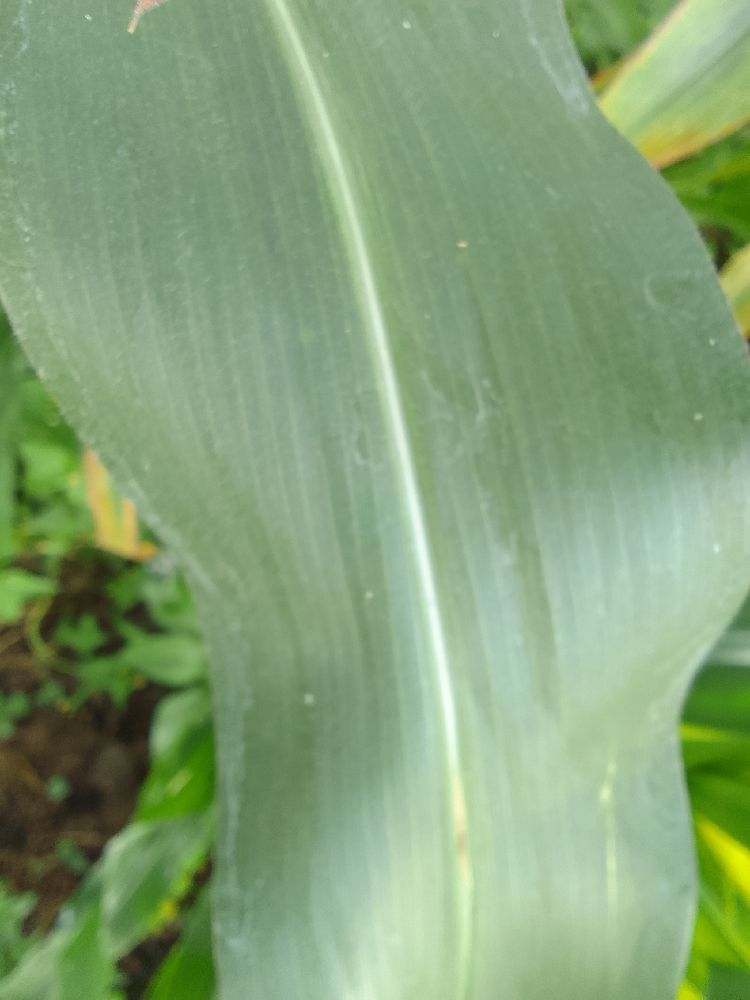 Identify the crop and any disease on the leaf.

maize, healthy
